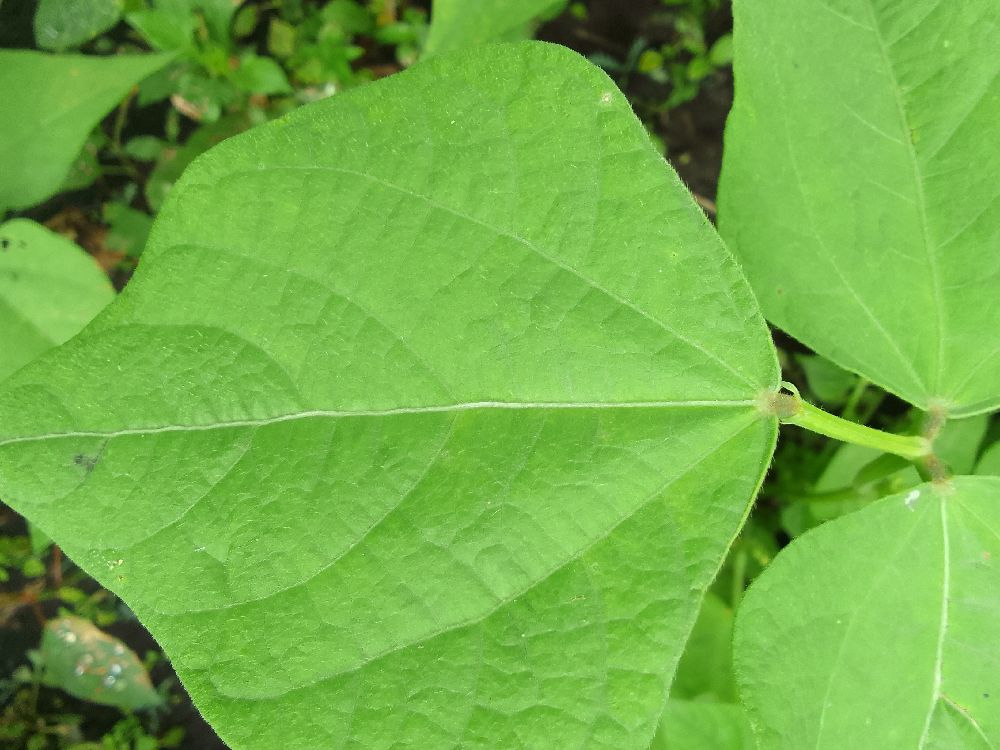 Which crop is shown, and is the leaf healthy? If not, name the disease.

common bean, healthy
